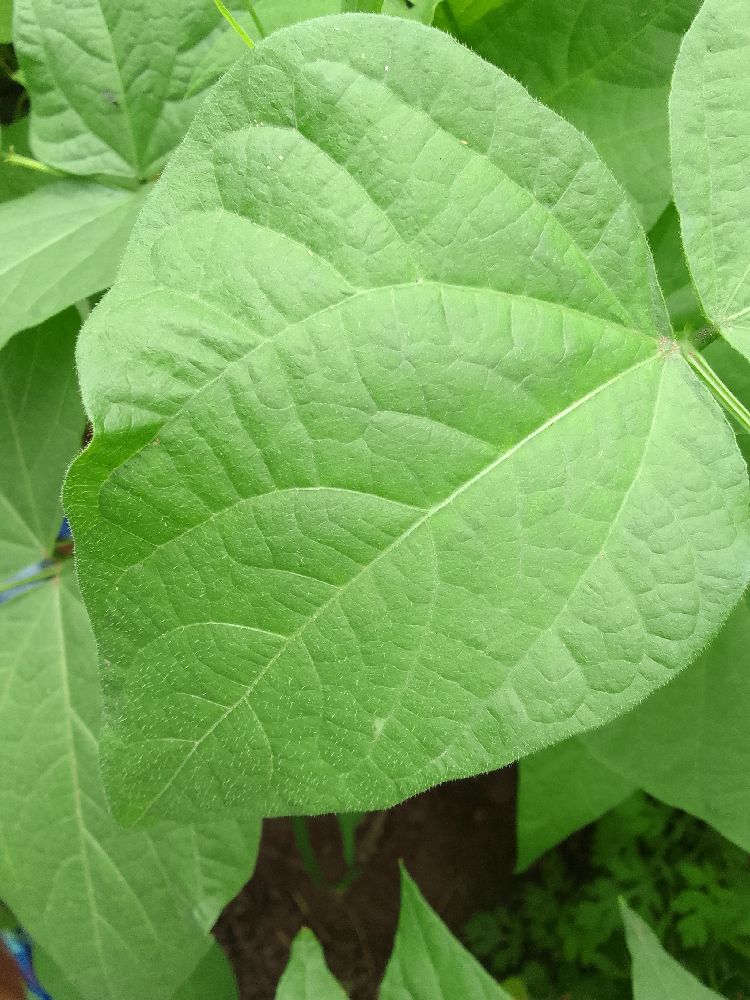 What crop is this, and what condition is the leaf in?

common bean, healthy
